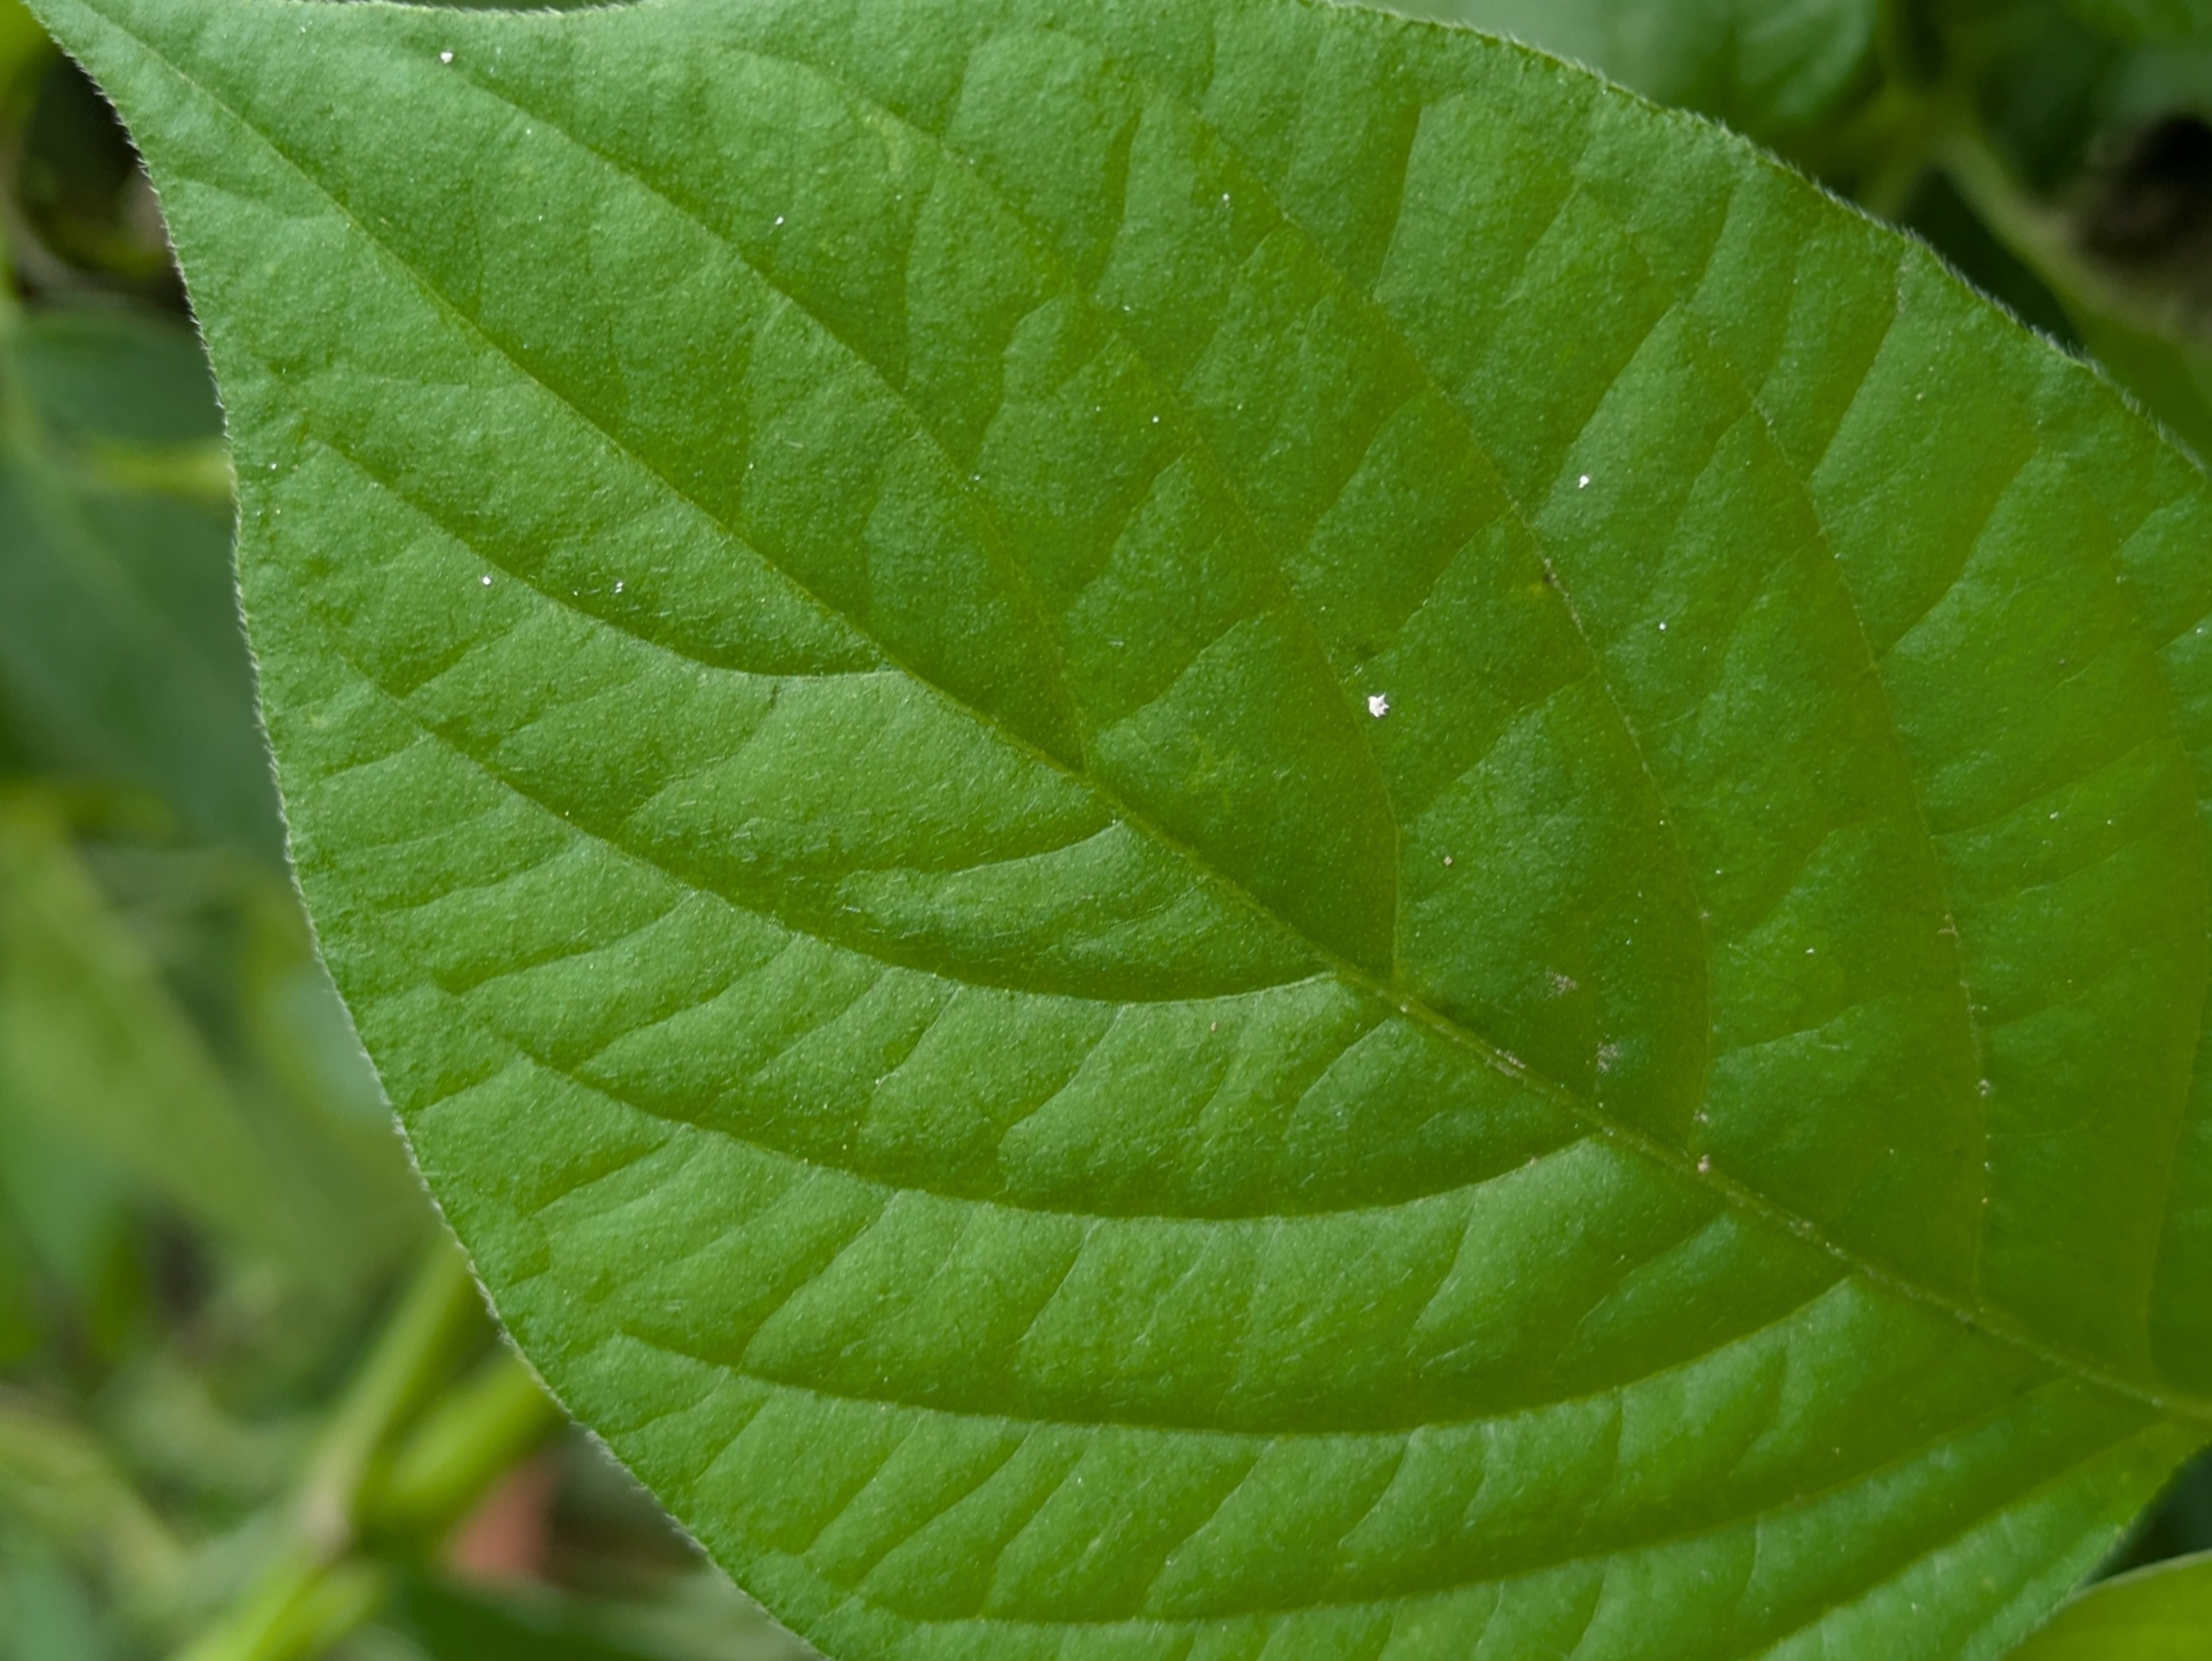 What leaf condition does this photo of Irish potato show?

healthy
